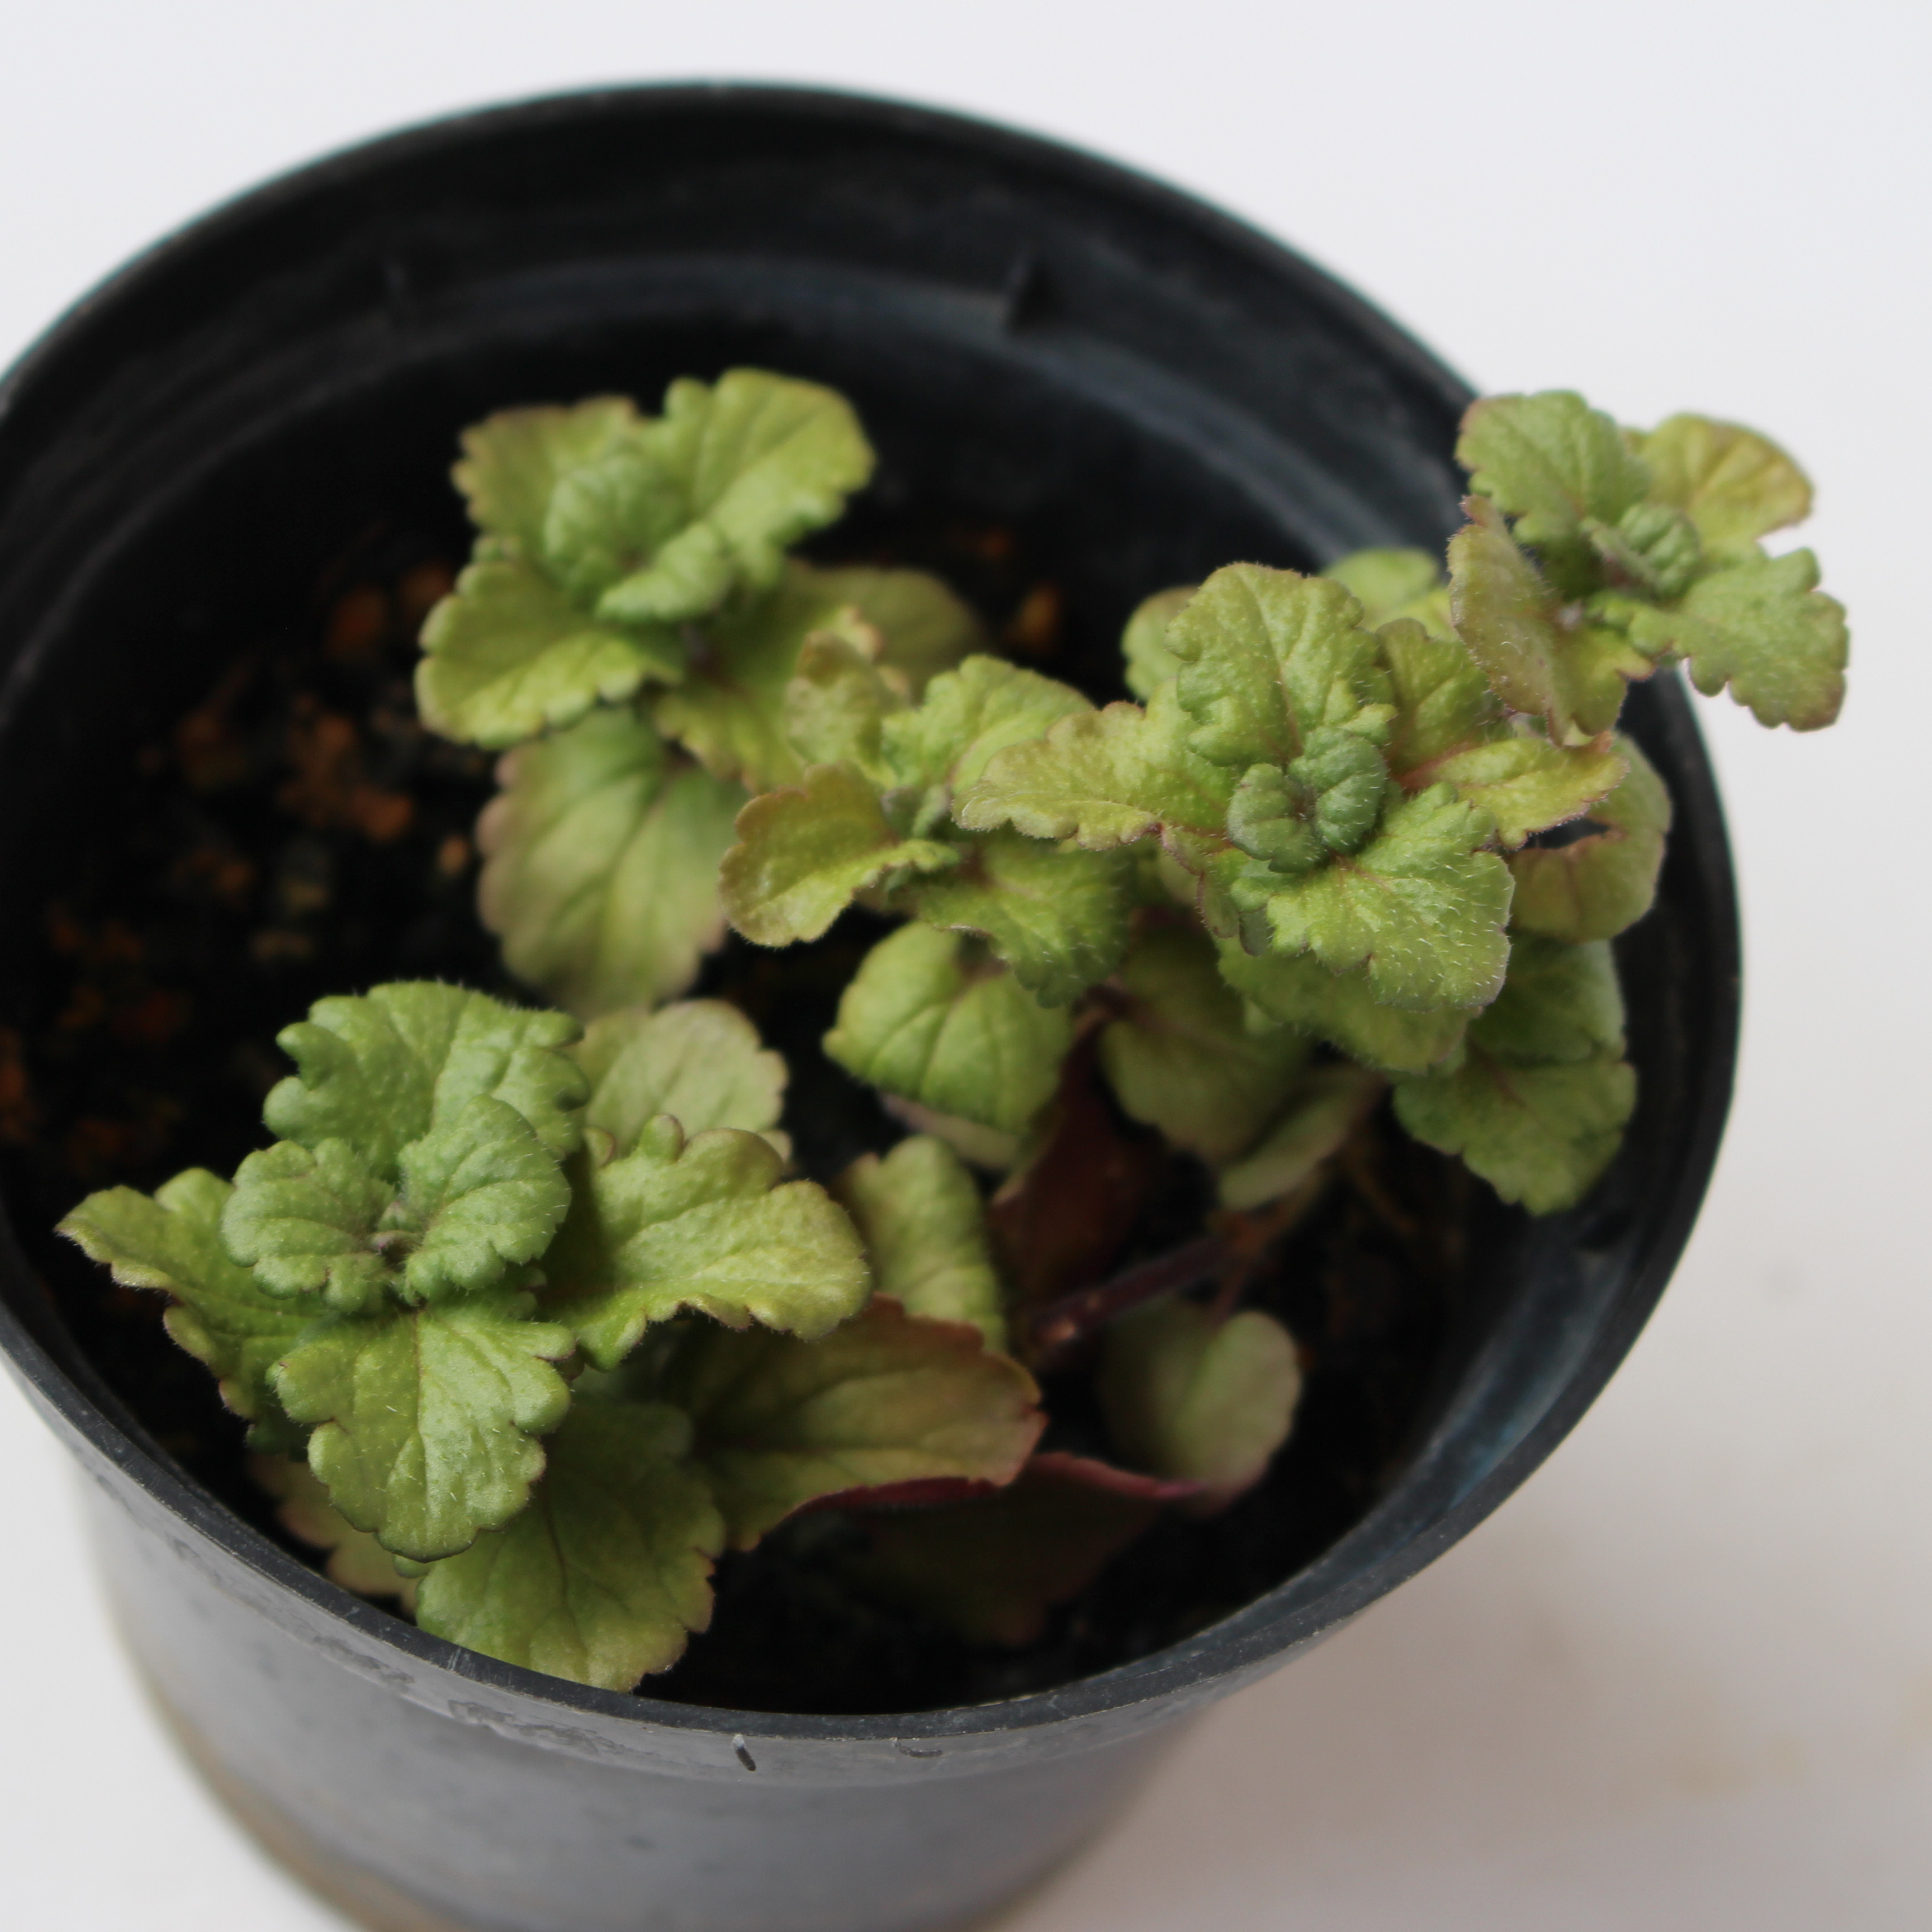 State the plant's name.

Veronica persica
